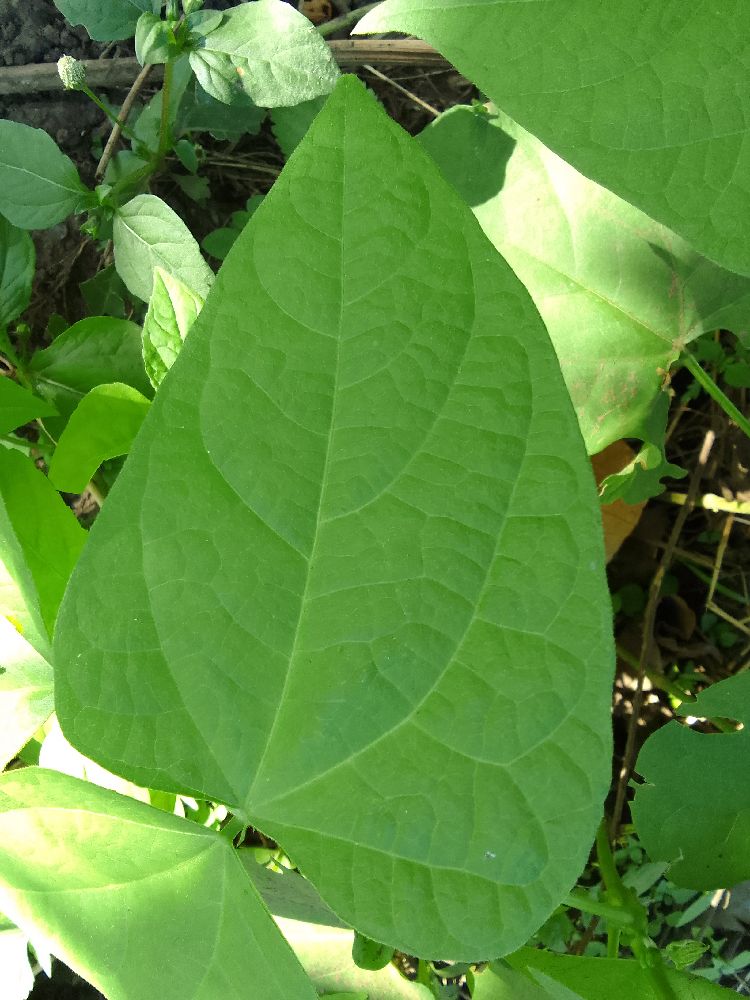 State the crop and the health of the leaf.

common bean, healthy
